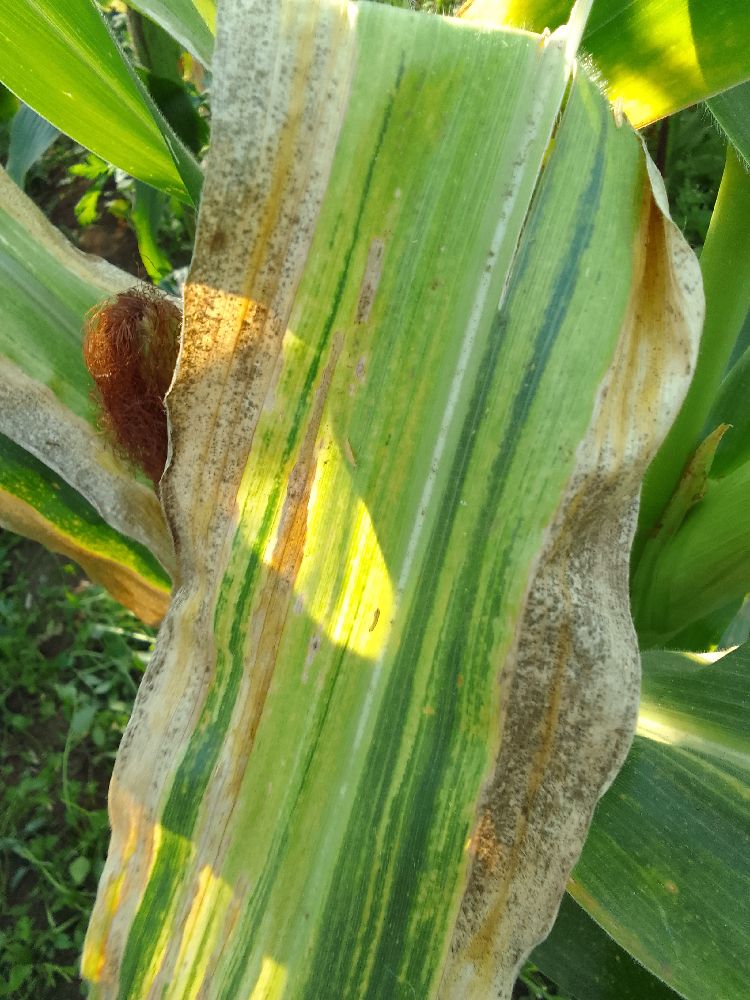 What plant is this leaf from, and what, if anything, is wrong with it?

maize, maize lethal necrosis
